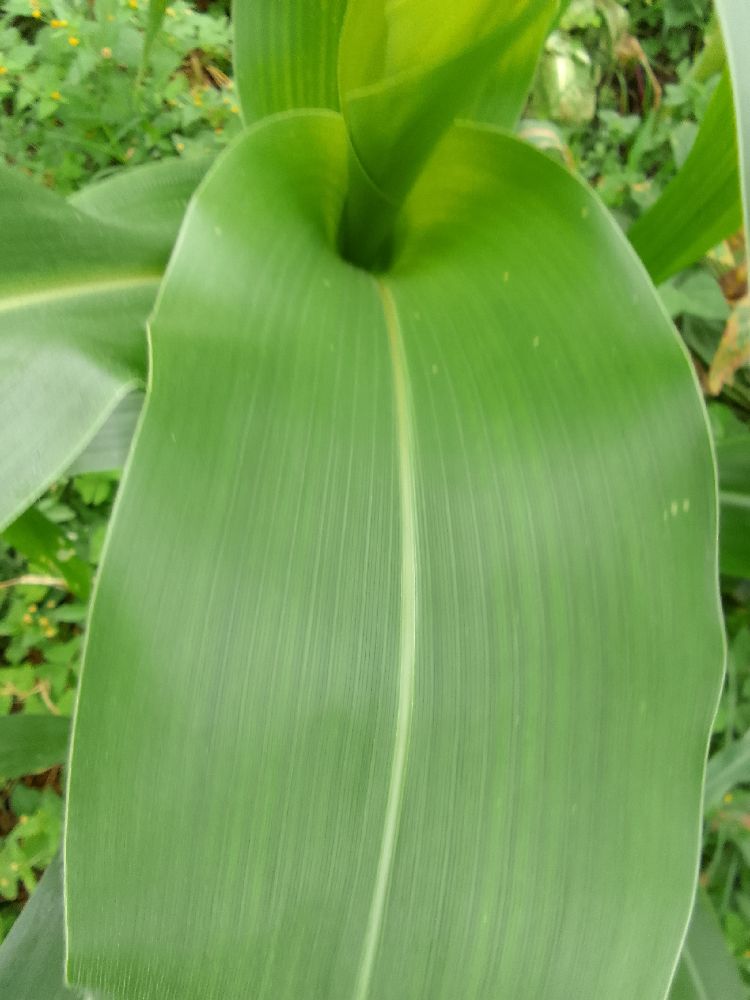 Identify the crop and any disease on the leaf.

maize, healthy
